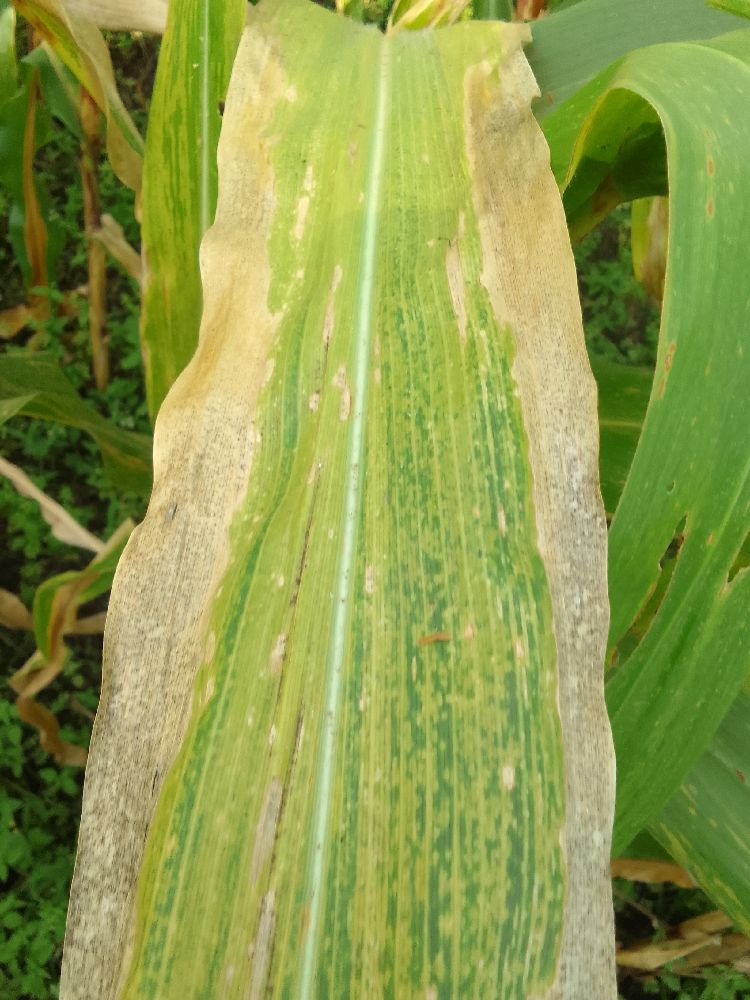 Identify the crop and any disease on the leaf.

maize, maize lethal necrosis
